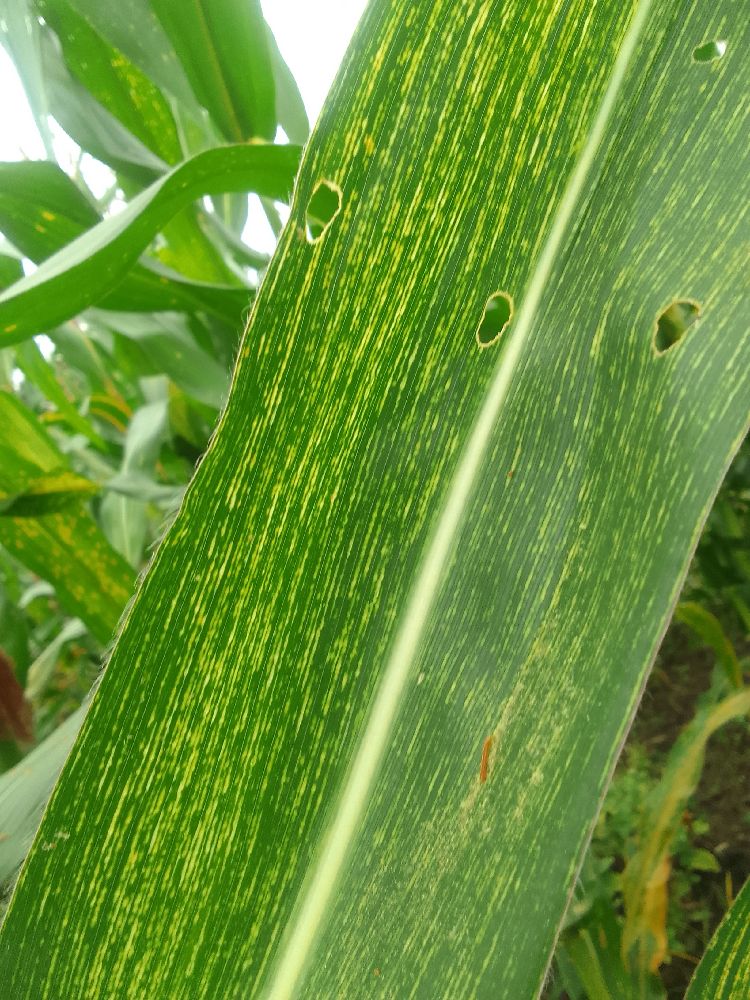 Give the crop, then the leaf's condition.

maize, maize streak virus
